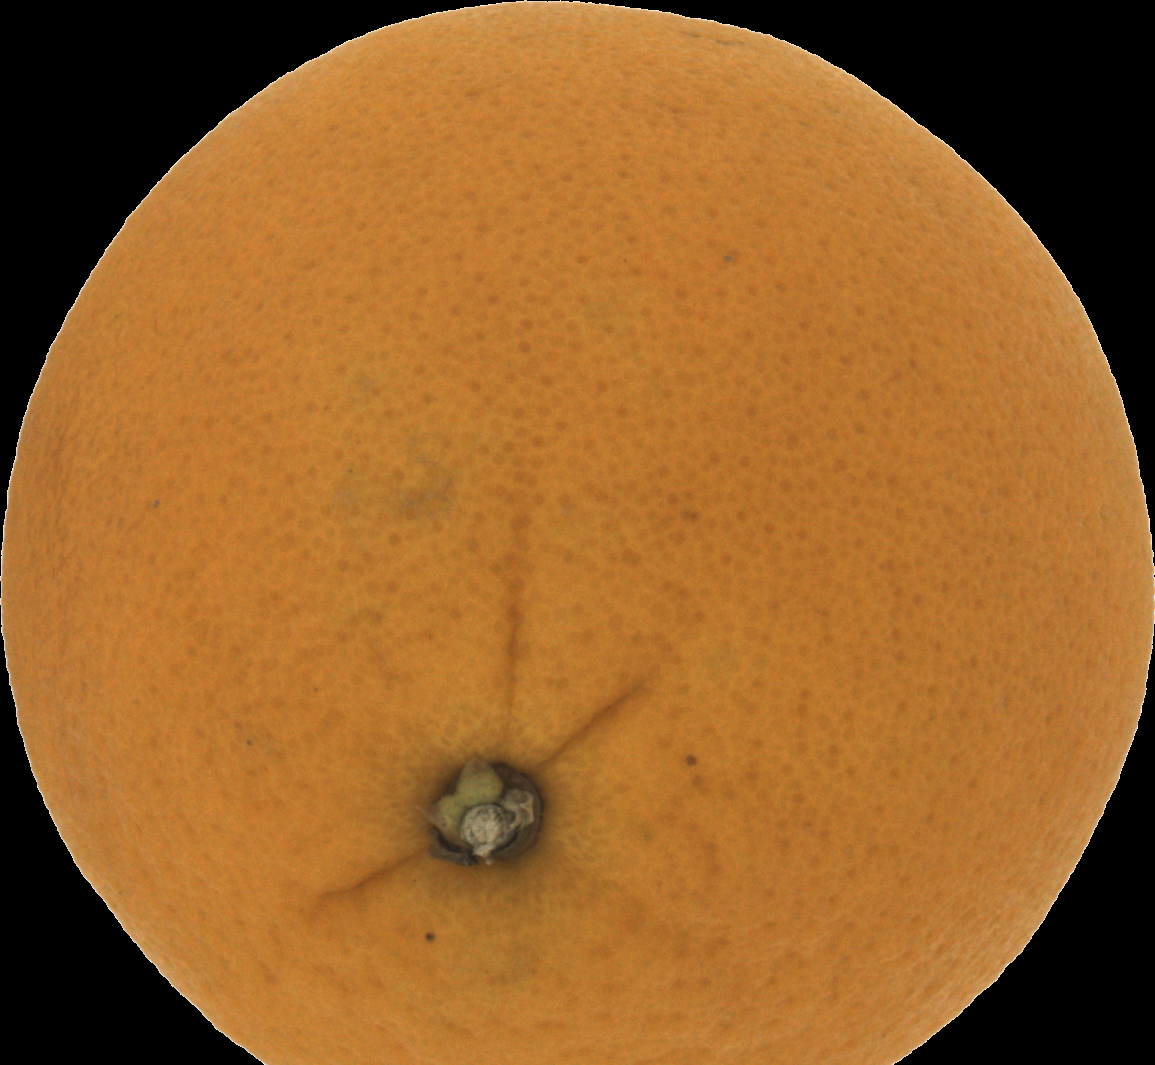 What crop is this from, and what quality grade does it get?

orange, good
